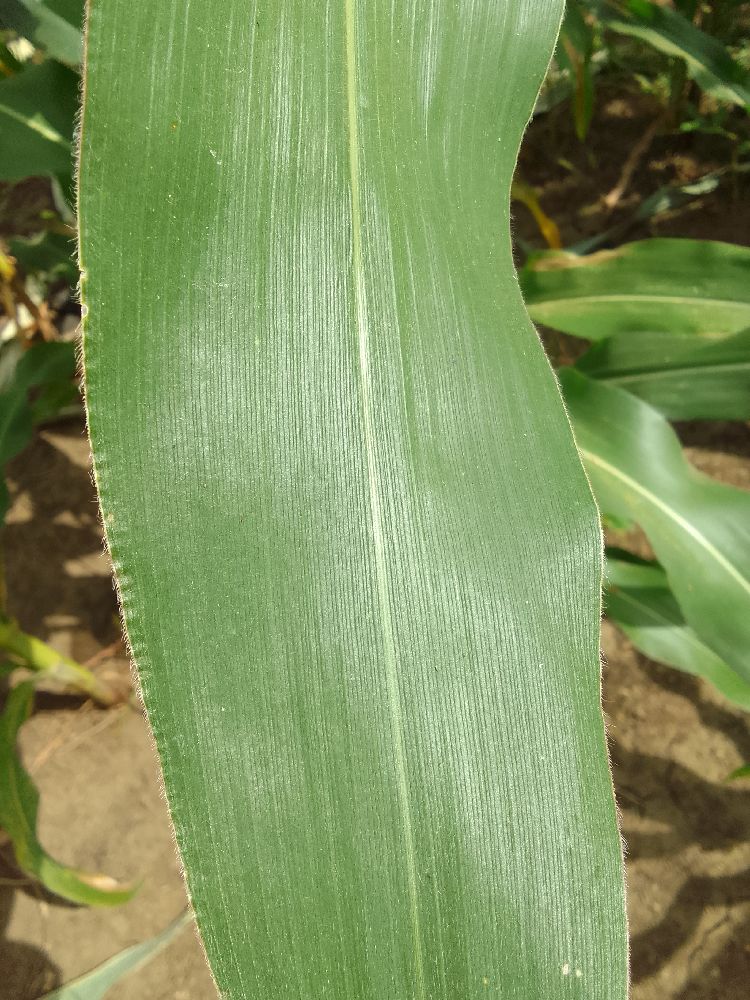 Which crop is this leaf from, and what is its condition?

maize, healthy
